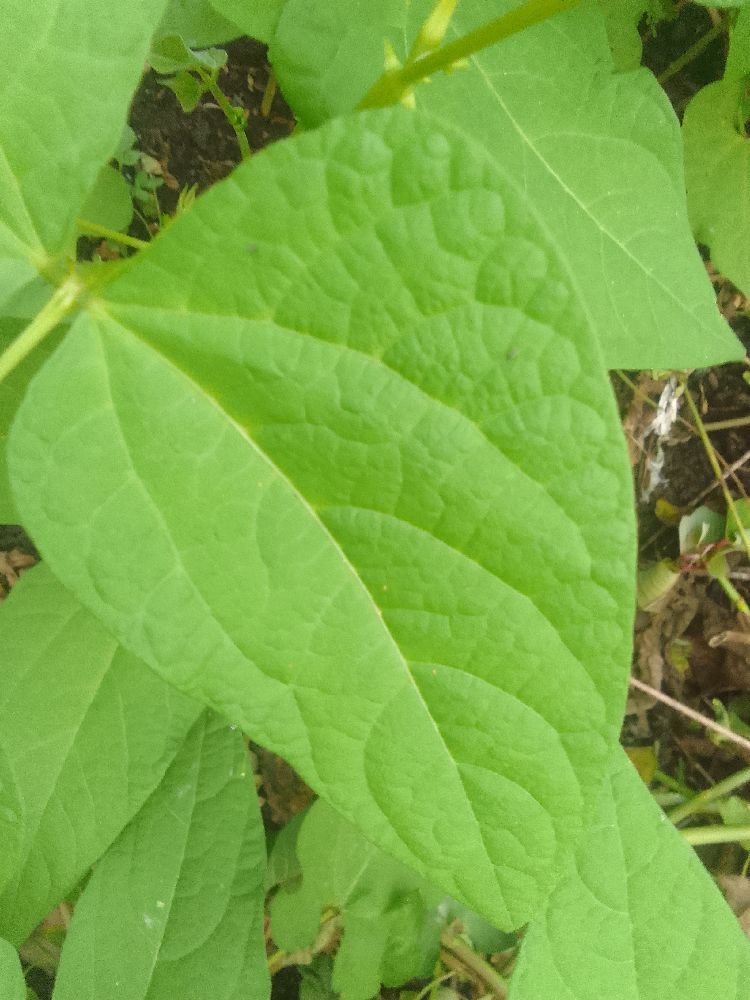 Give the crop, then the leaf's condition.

common bean, healthy
